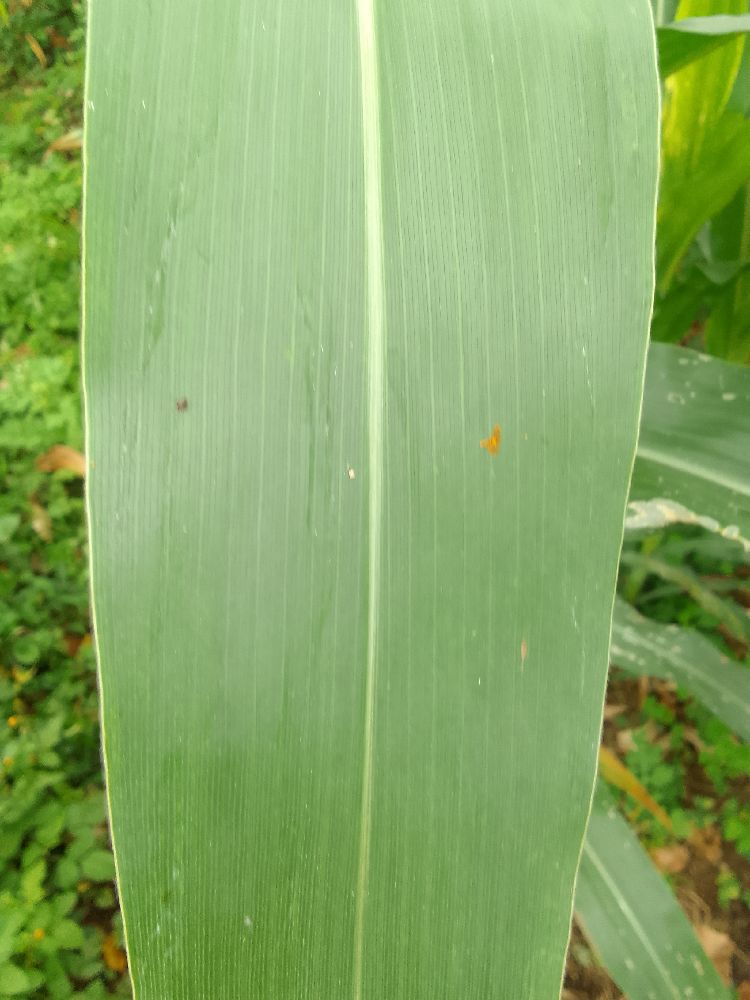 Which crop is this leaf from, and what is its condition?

maize, healthy
